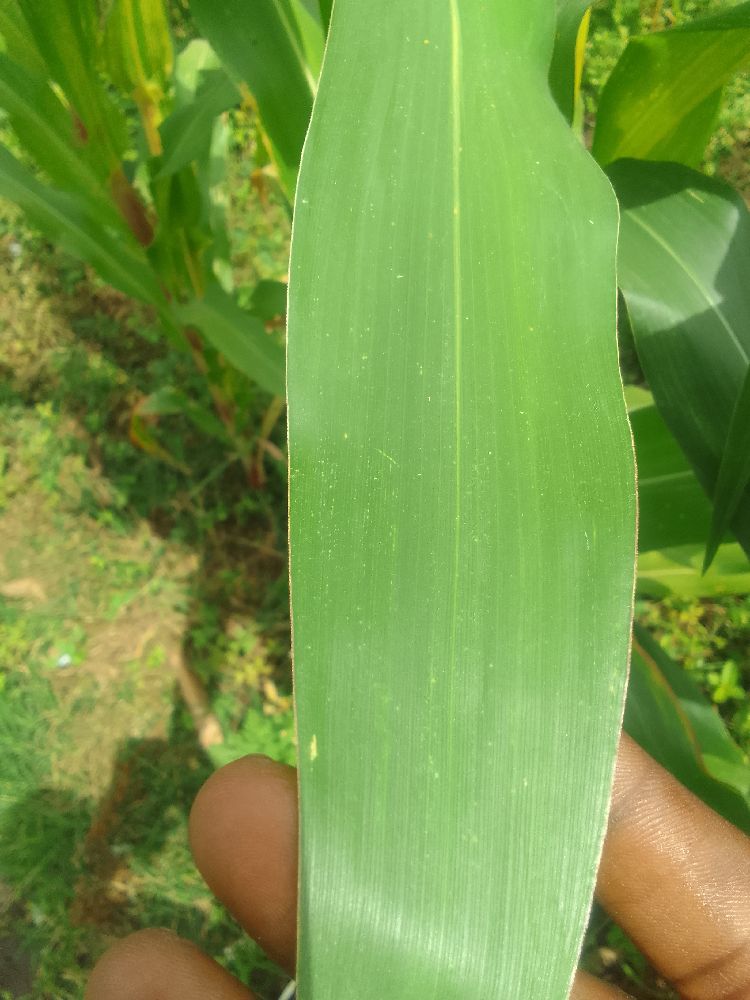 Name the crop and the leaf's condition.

maize, healthy
